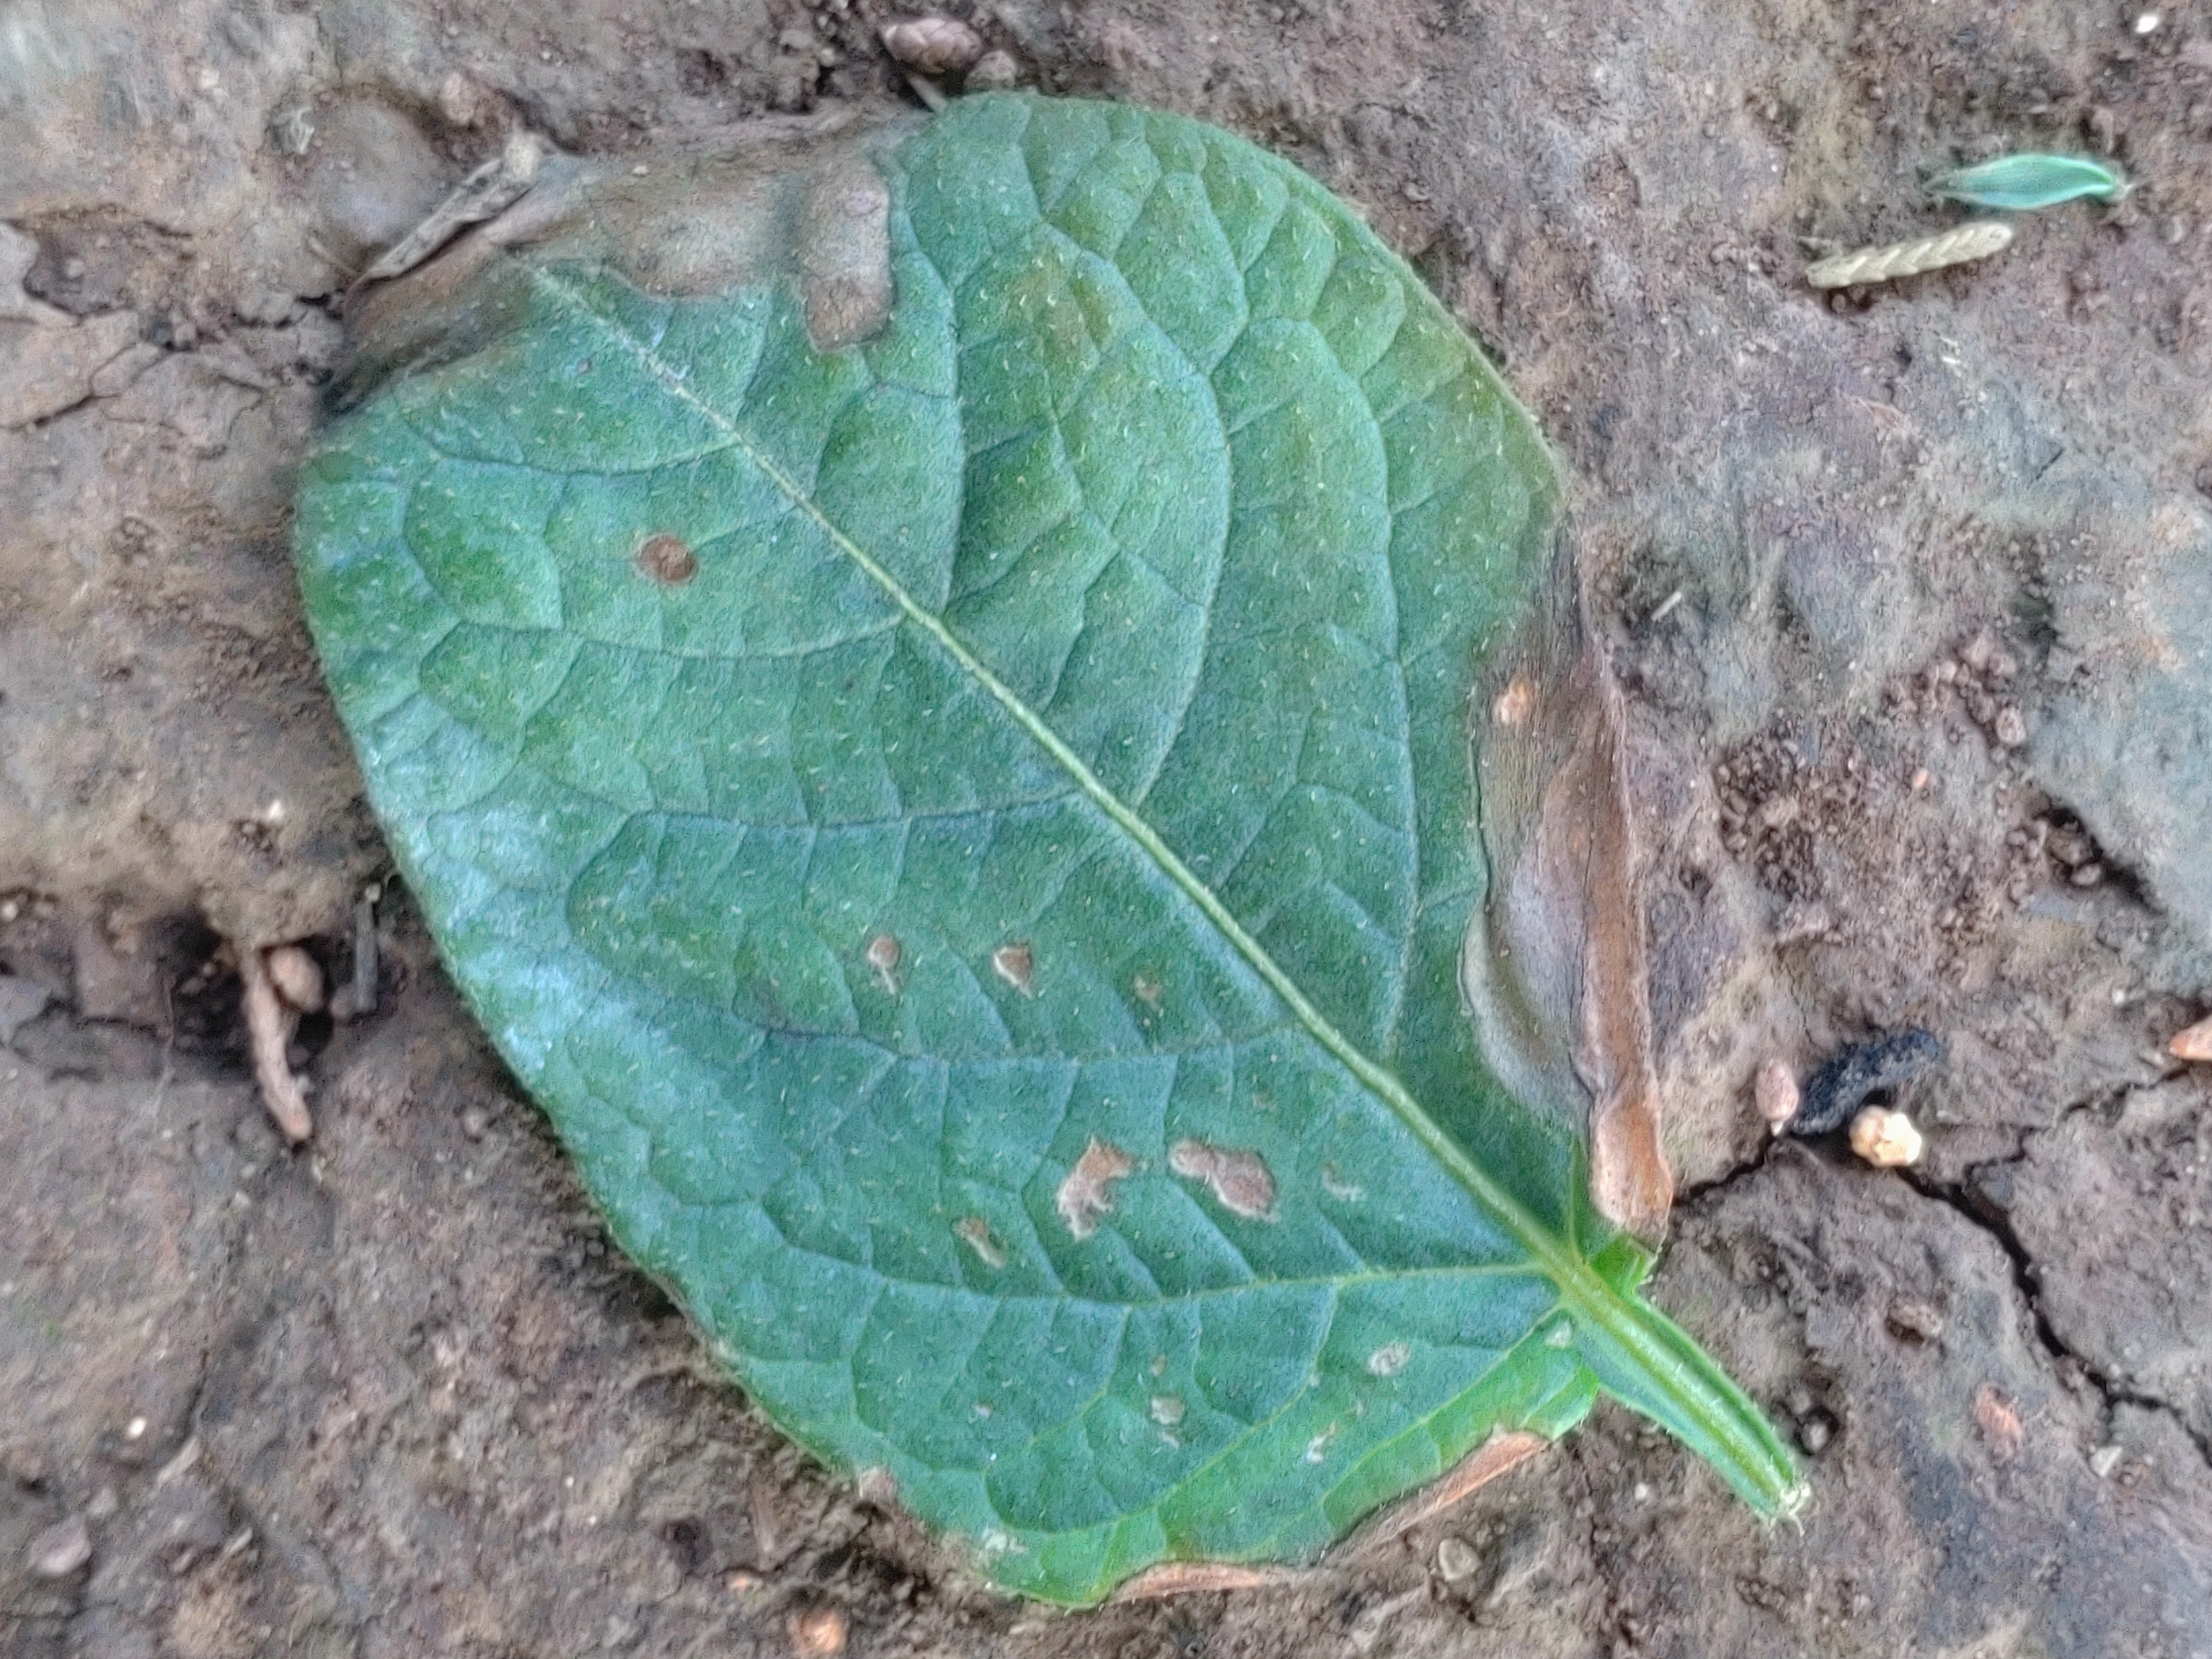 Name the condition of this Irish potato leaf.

early blight
